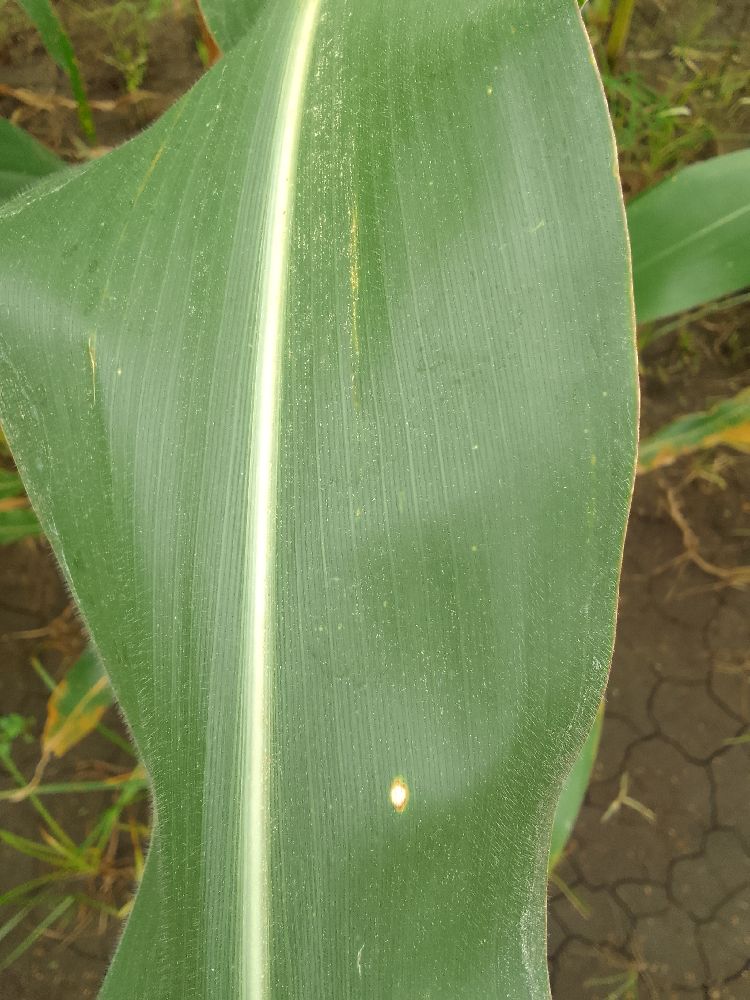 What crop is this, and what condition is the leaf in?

maize, healthy
